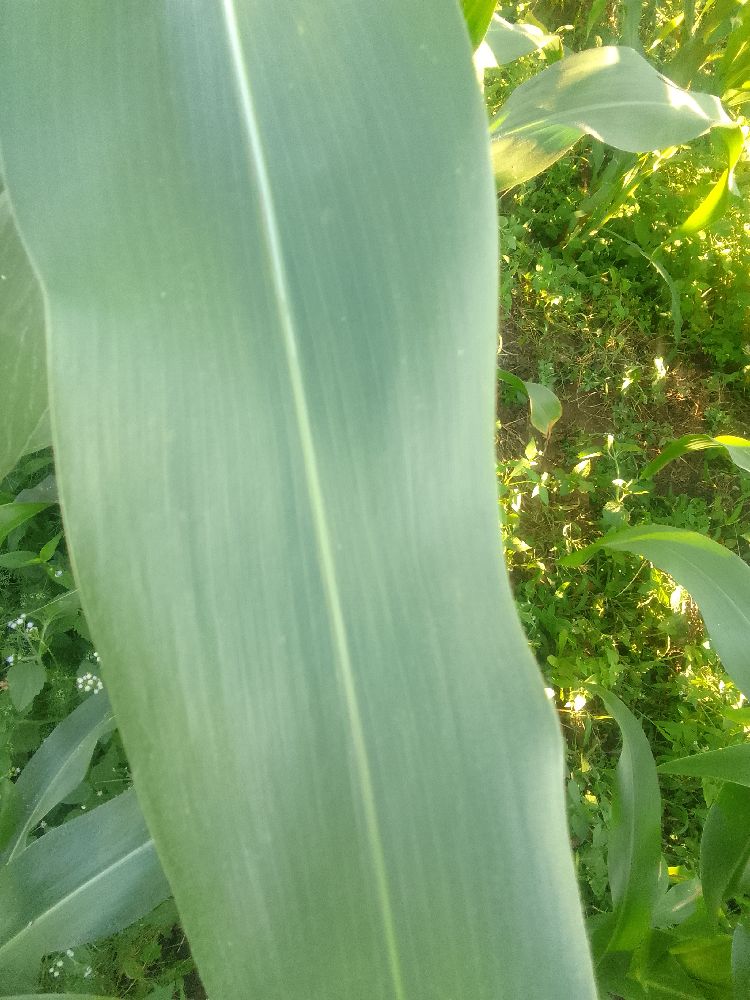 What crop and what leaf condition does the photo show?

maize, healthy
